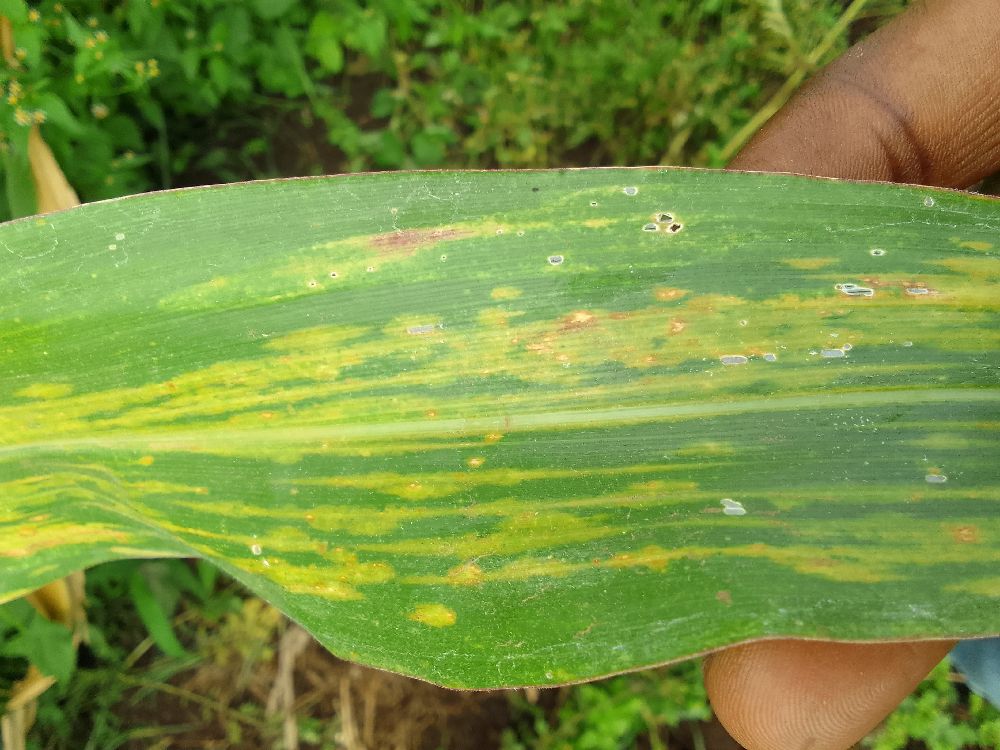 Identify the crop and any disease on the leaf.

maize, maize lethal necrosis
